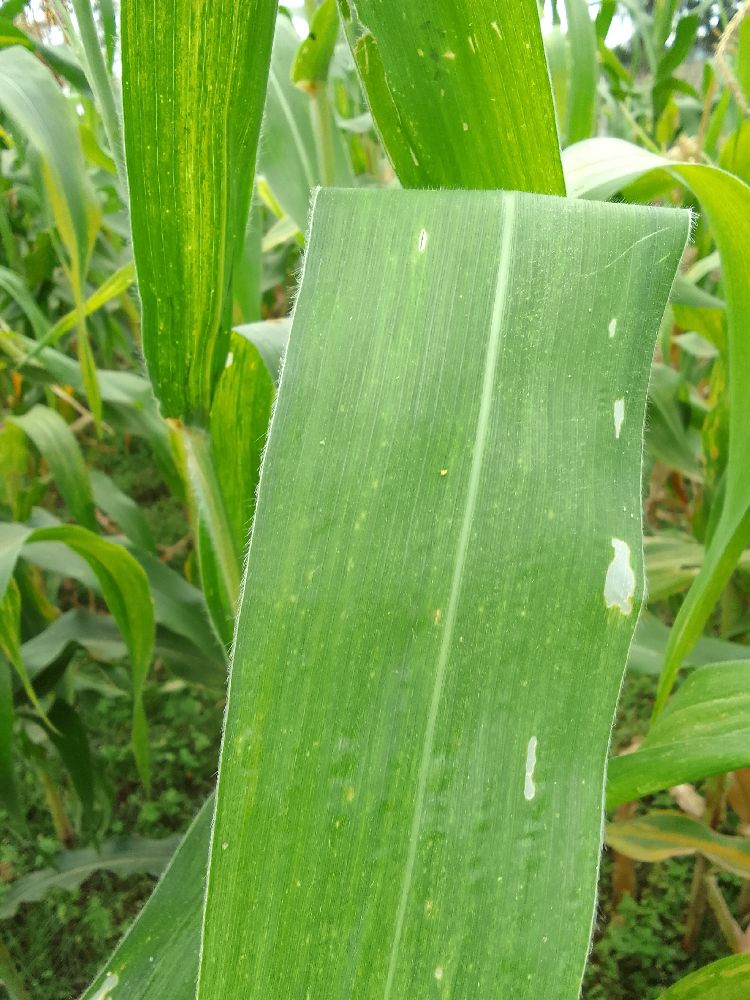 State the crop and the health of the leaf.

maize, maize lethal necrosis
